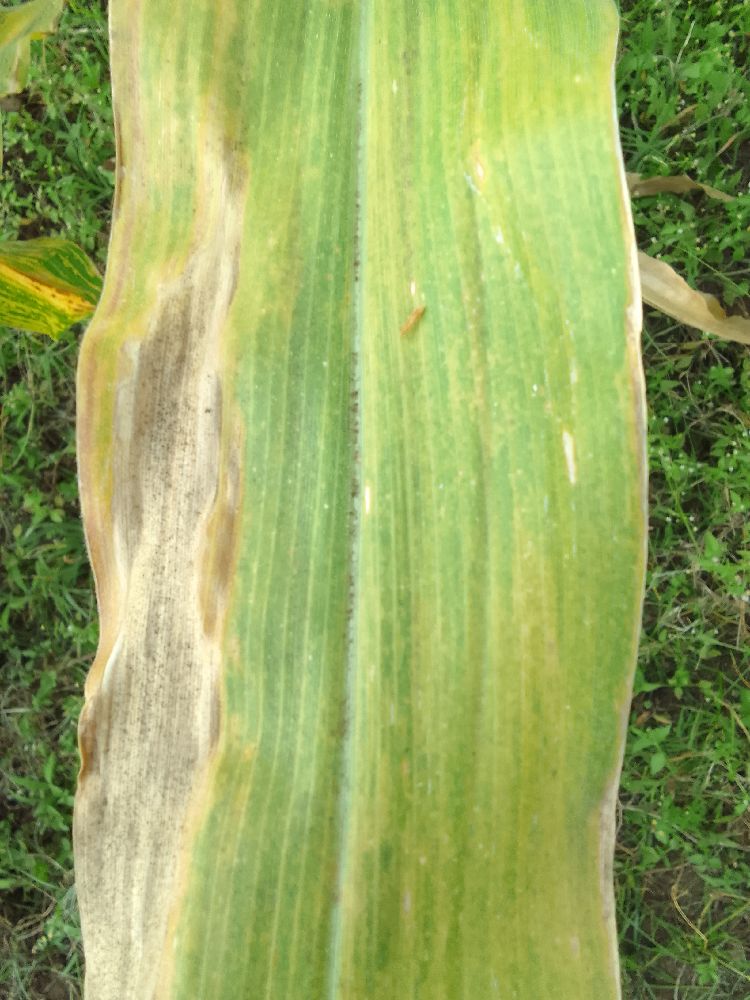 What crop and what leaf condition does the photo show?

maize, maize lethal necrosis
